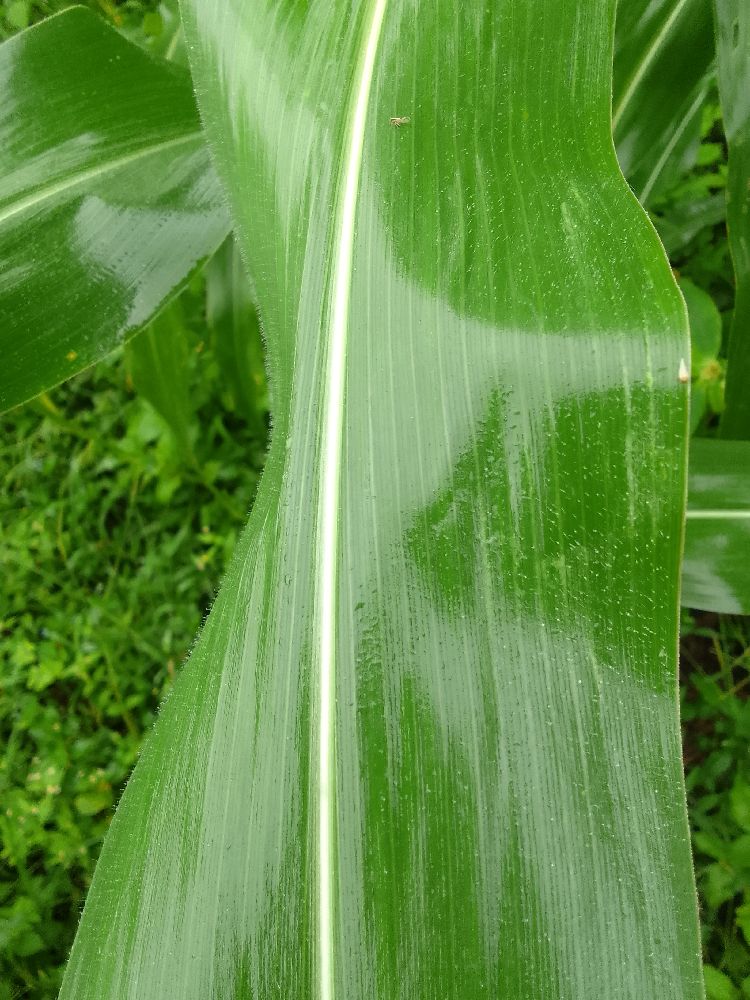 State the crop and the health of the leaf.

maize, healthy
